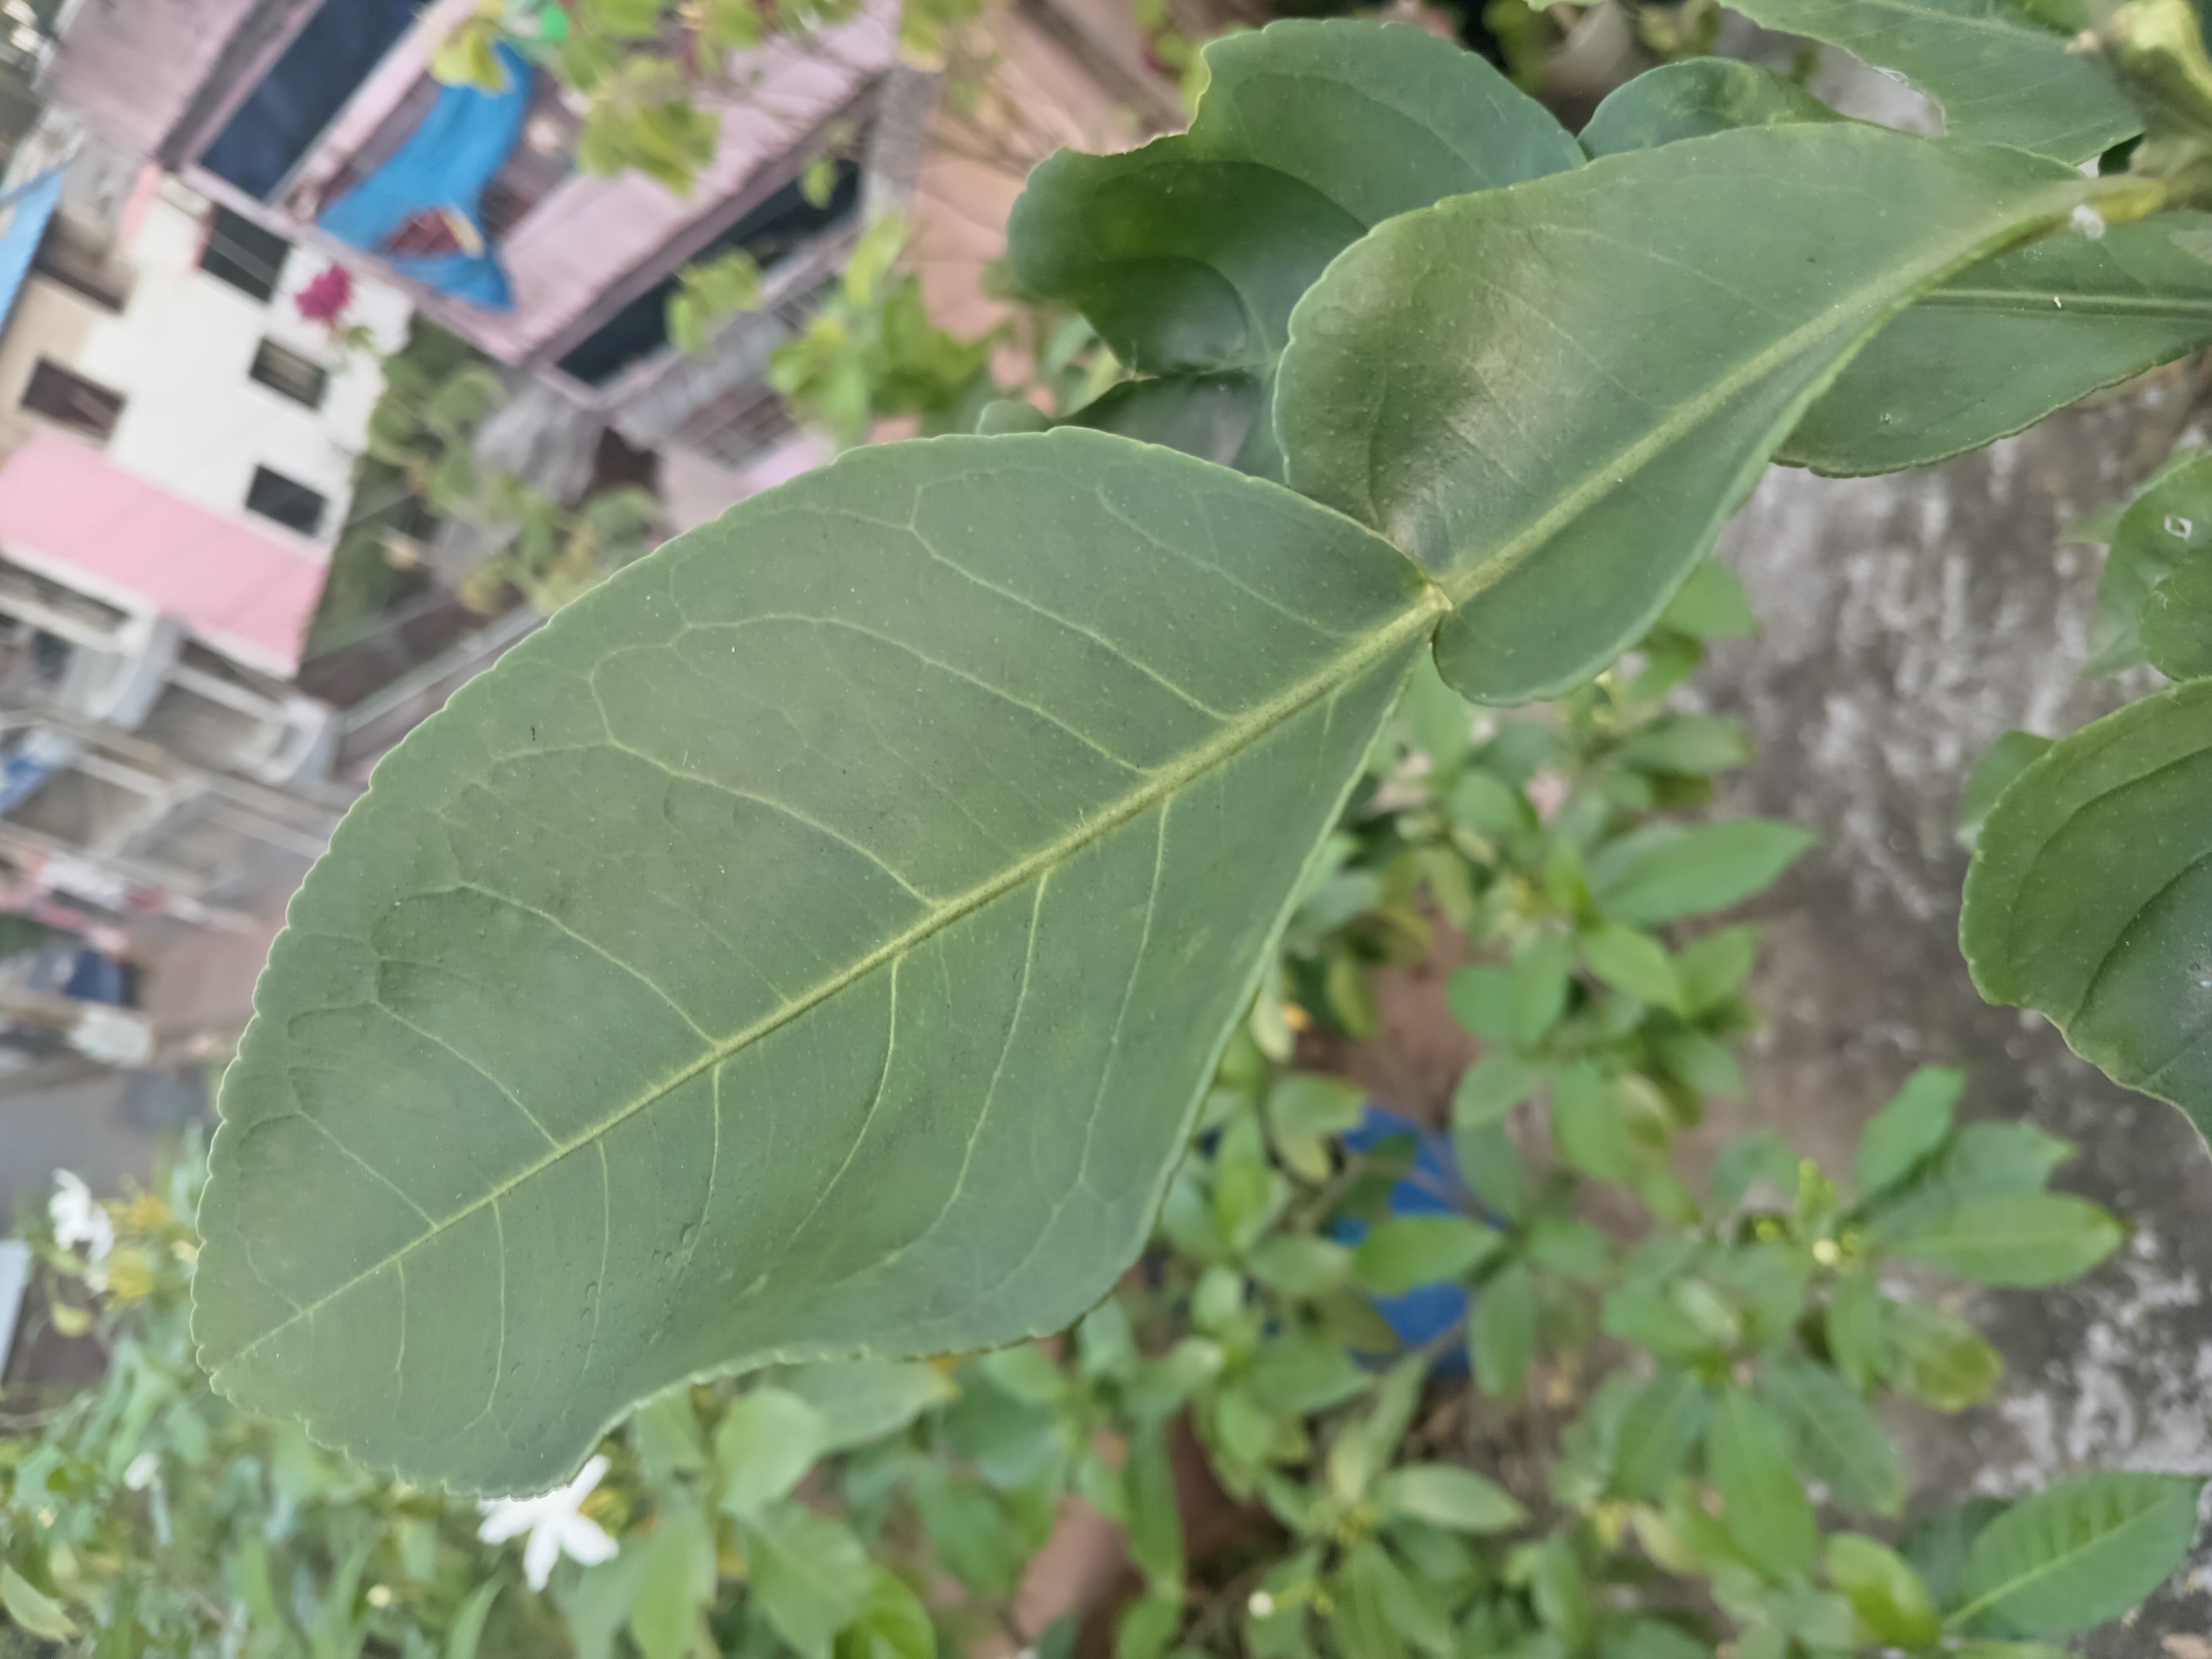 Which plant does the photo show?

lemon
